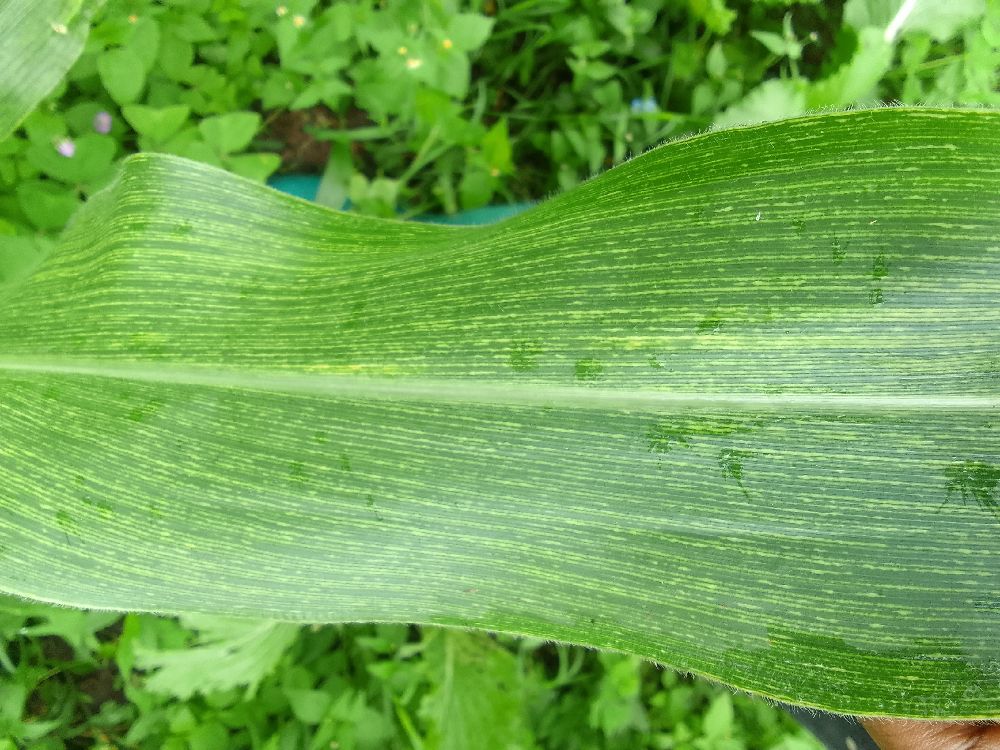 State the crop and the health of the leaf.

maize, maize streak virus
